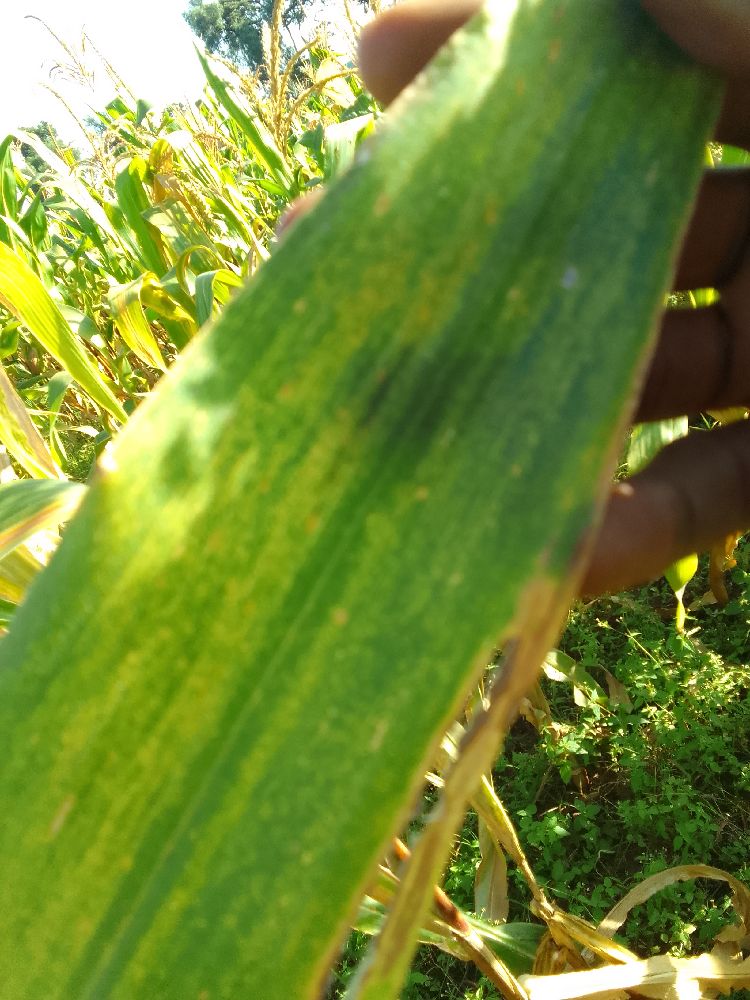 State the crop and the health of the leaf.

maize, maize lethal necrosis
